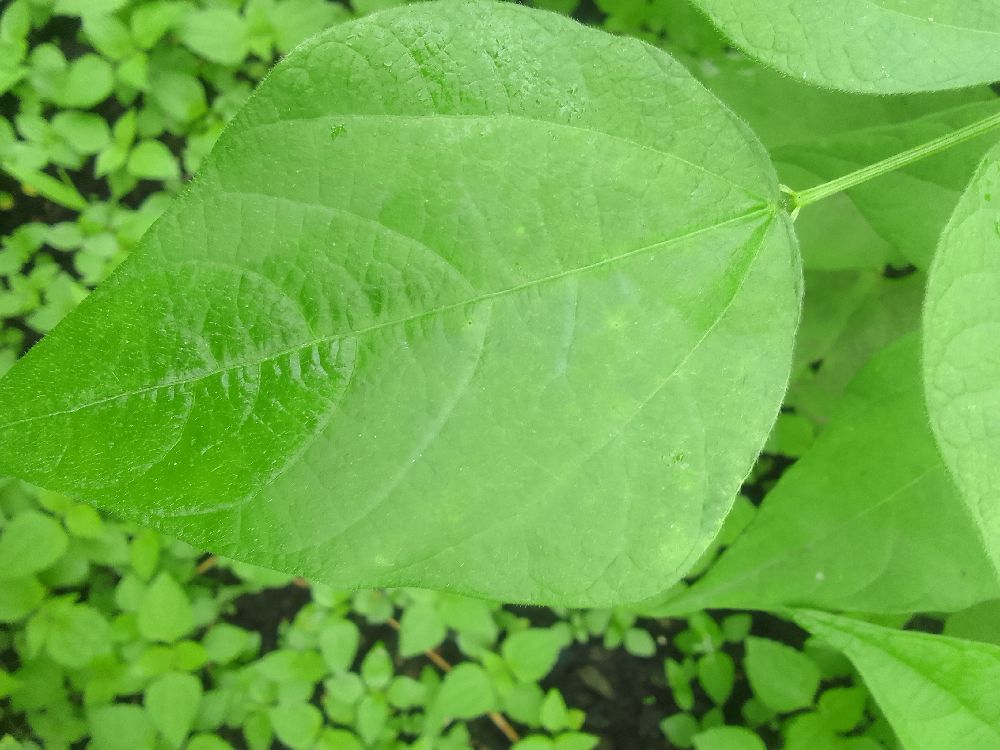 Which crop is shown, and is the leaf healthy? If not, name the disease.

common bean, healthy
